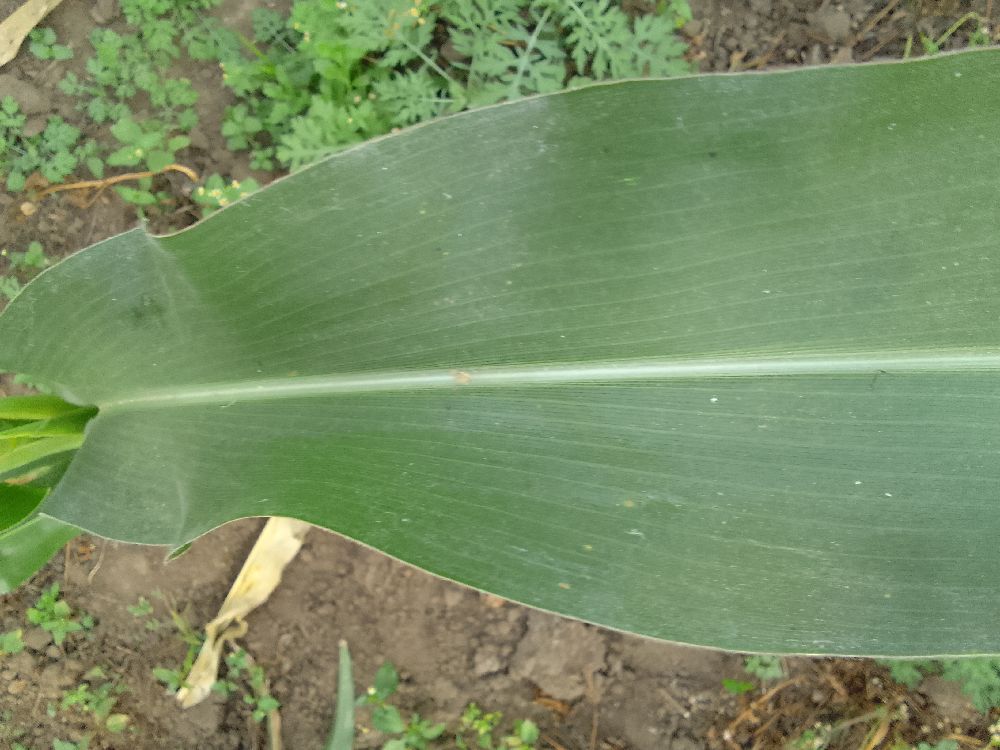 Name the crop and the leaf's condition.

maize, healthy
